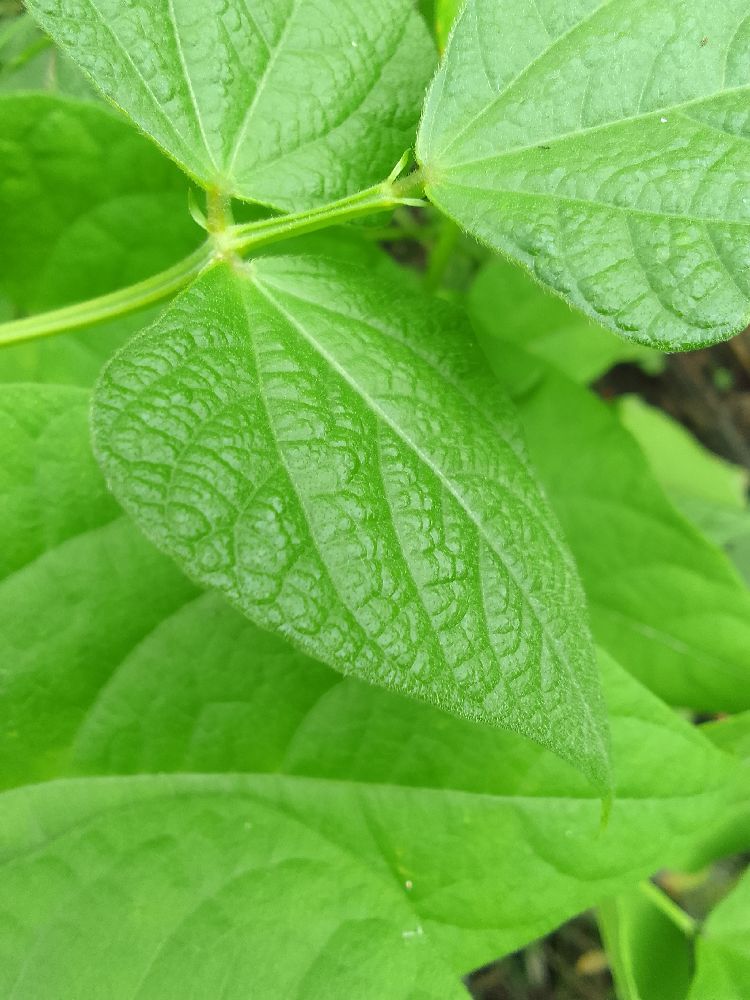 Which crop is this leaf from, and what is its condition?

common bean, healthy
